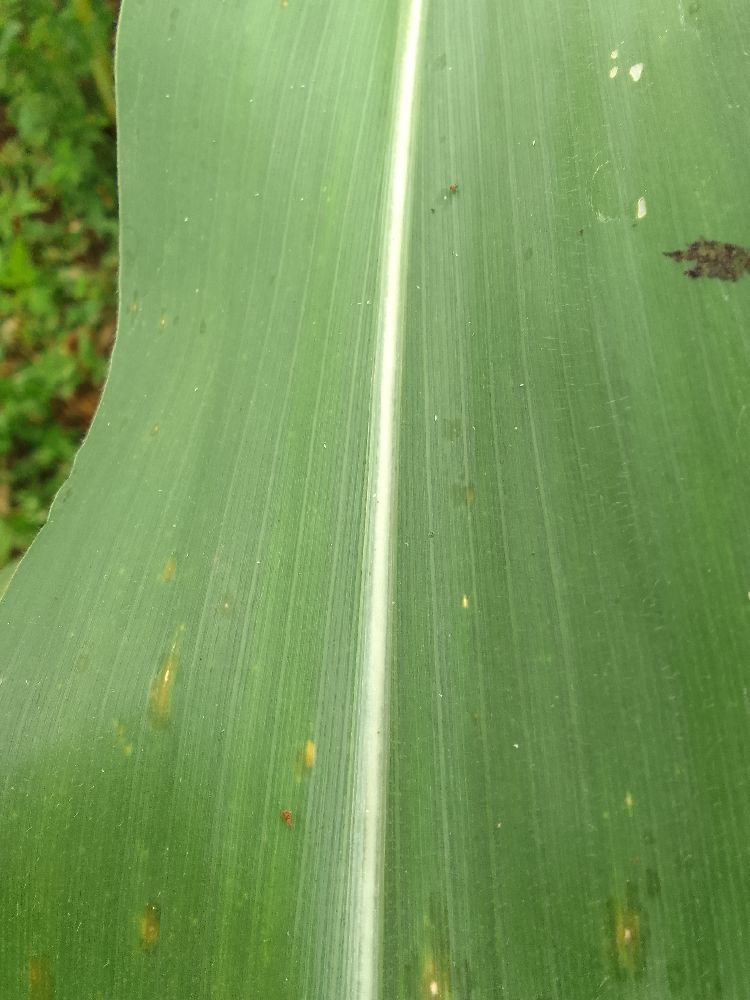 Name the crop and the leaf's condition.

maize, healthy
